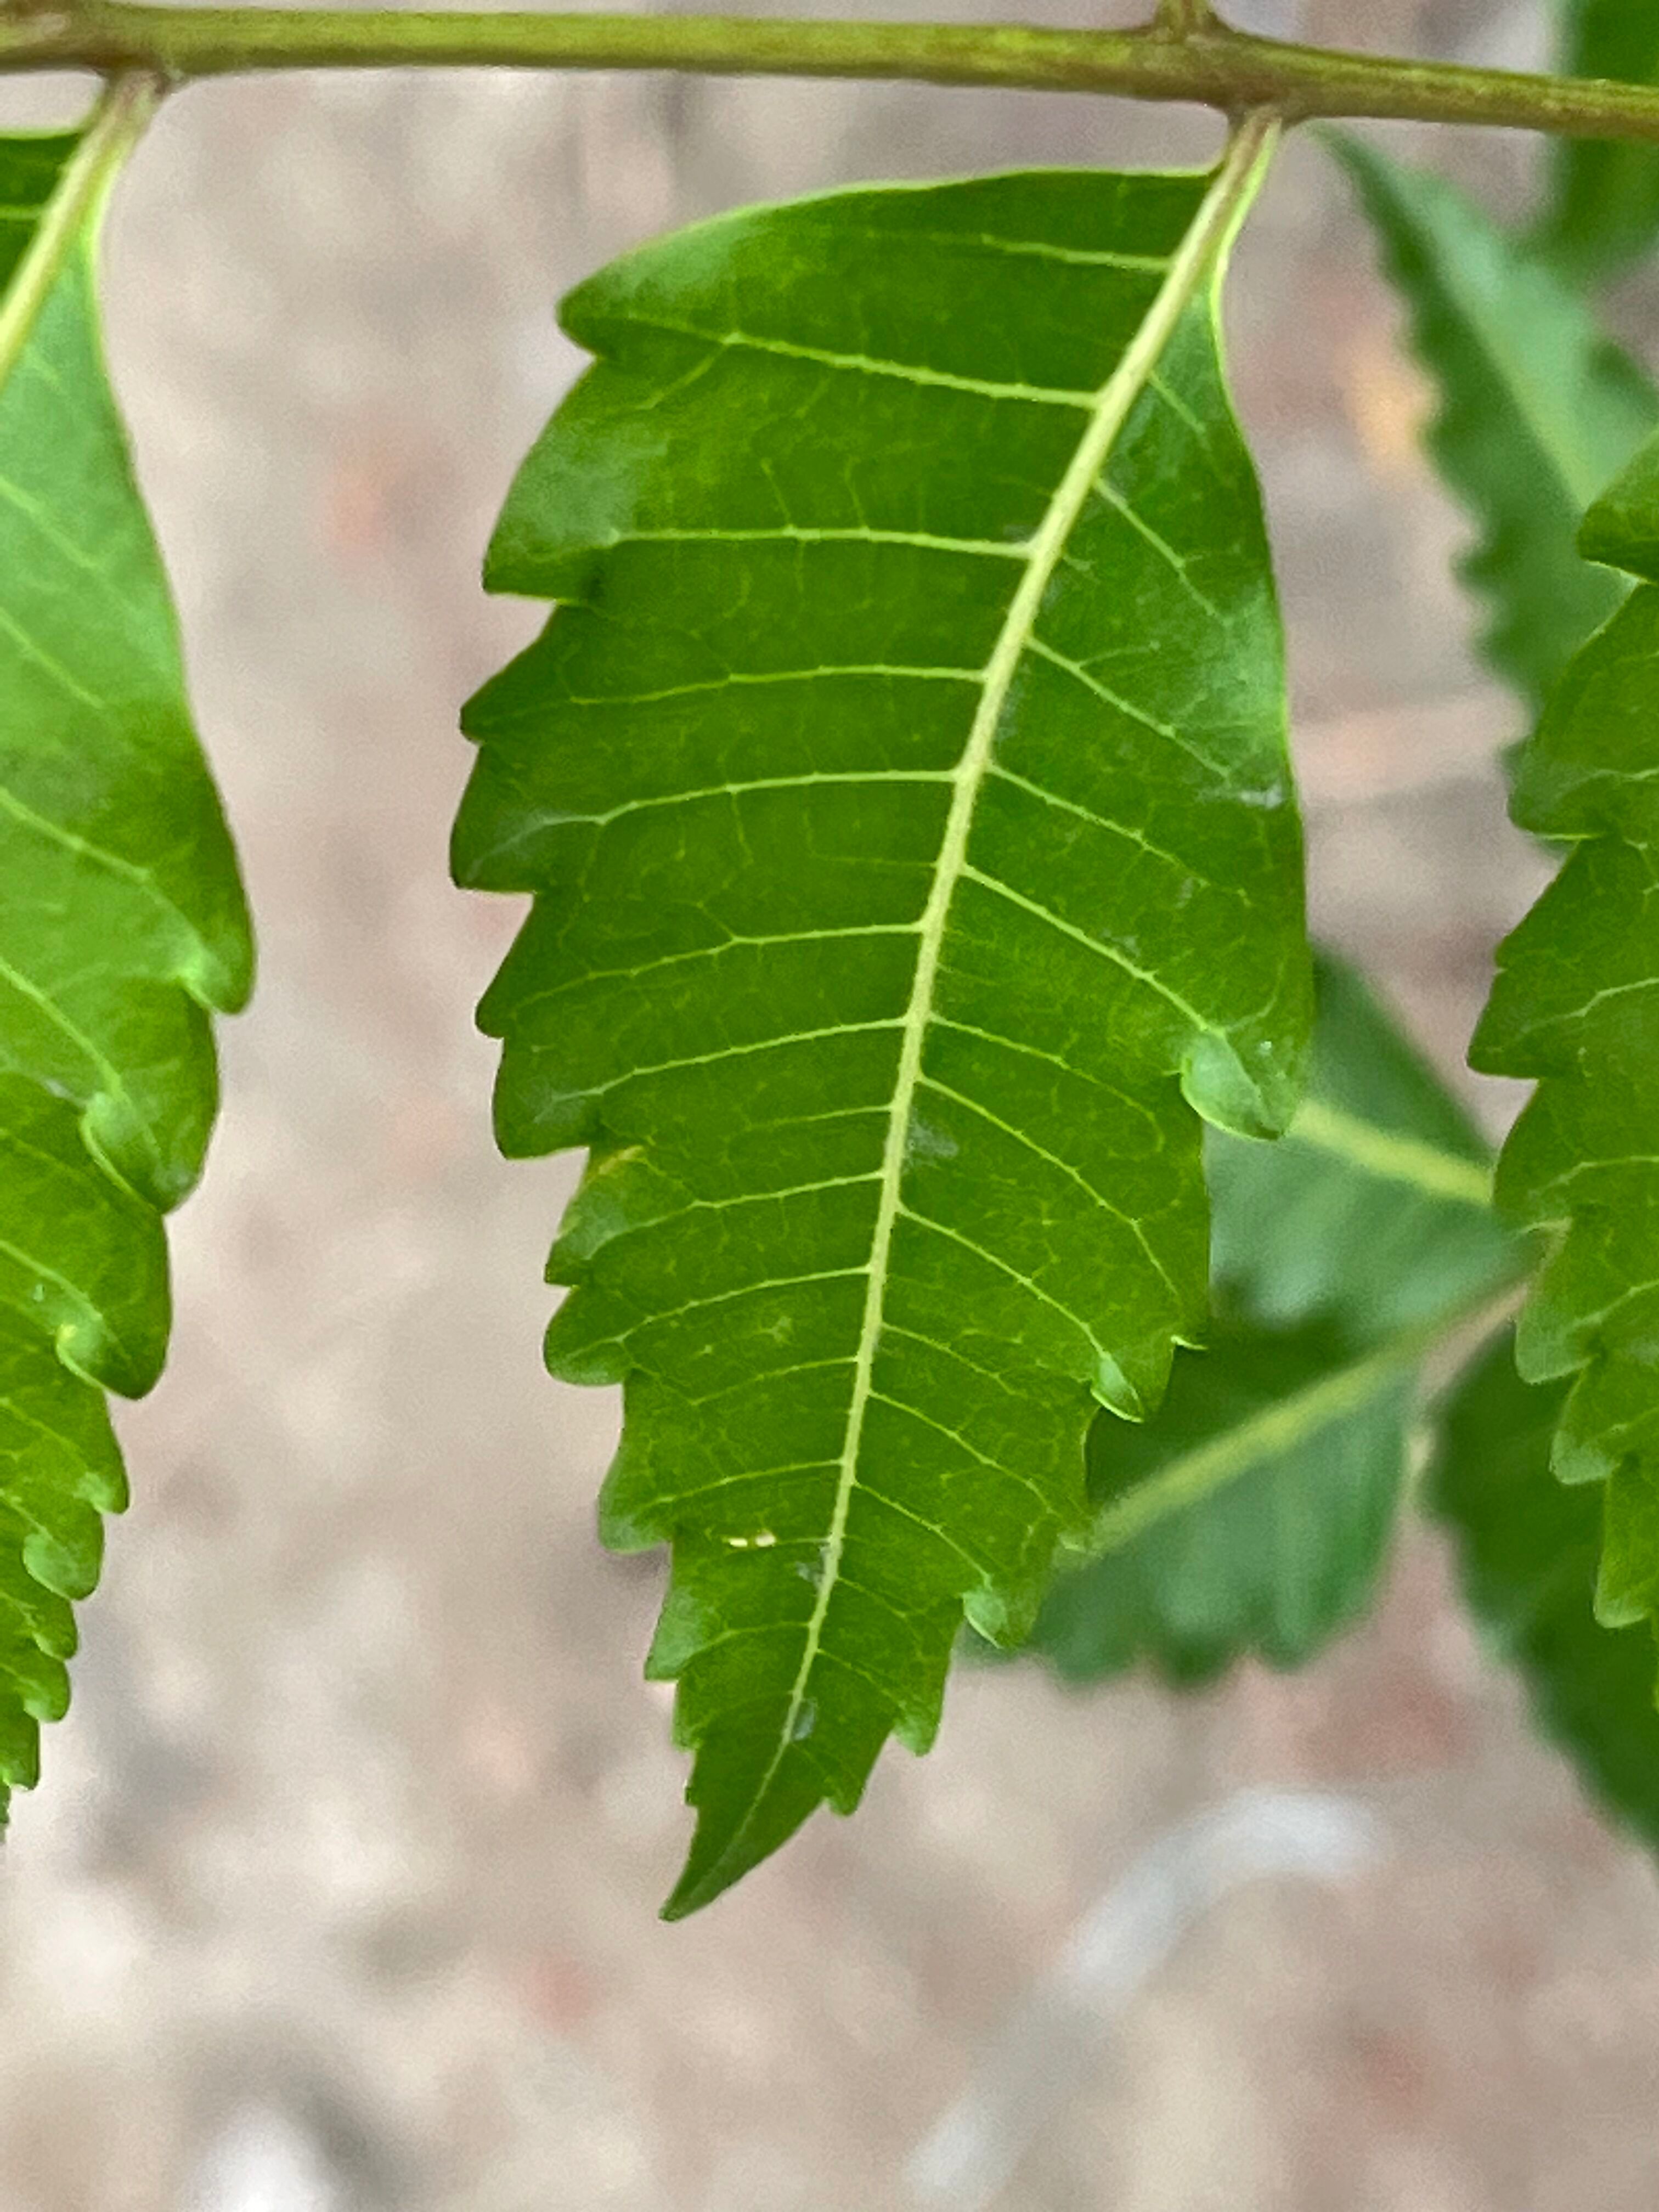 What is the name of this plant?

neem
